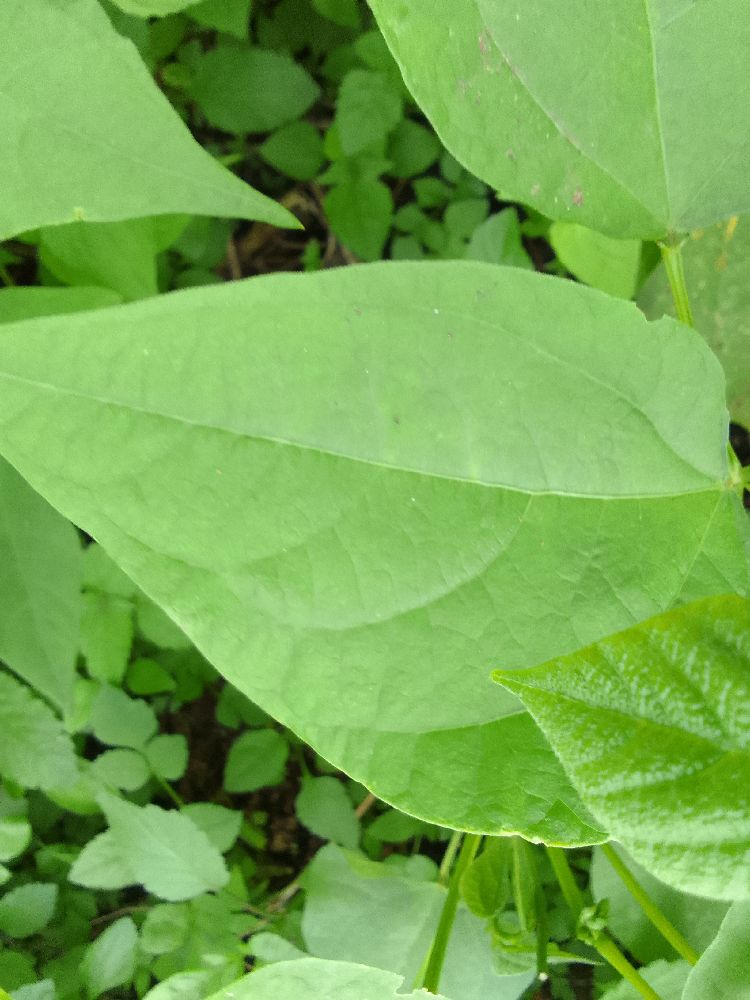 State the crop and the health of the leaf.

common bean, healthy
